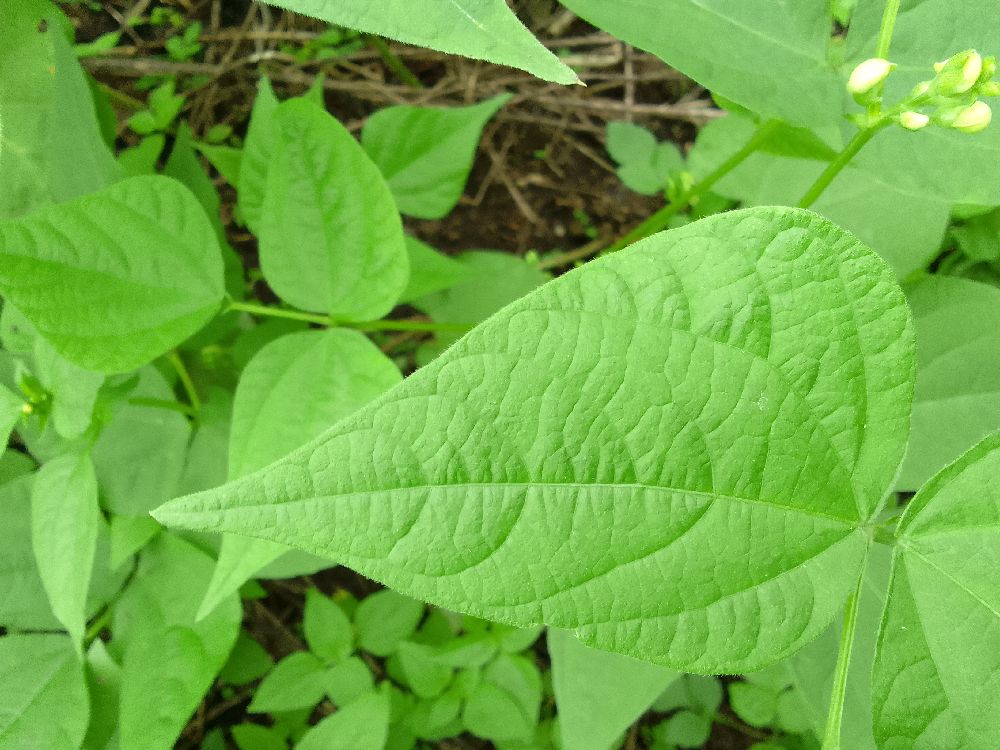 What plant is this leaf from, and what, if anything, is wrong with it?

common bean, healthy
